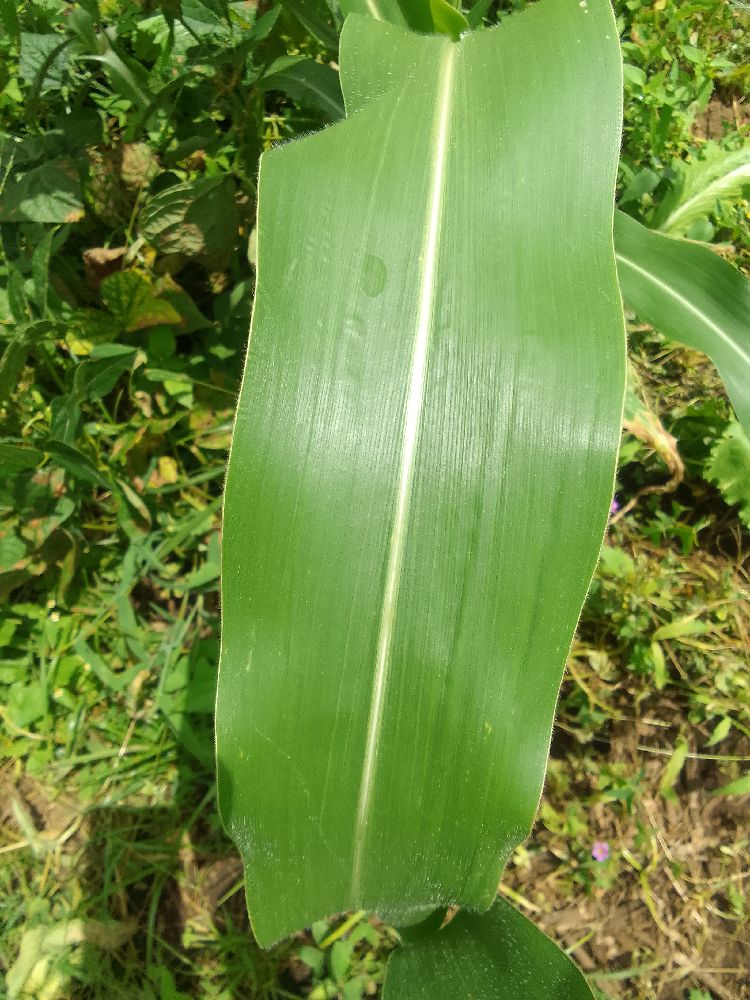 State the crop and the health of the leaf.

maize, healthy
